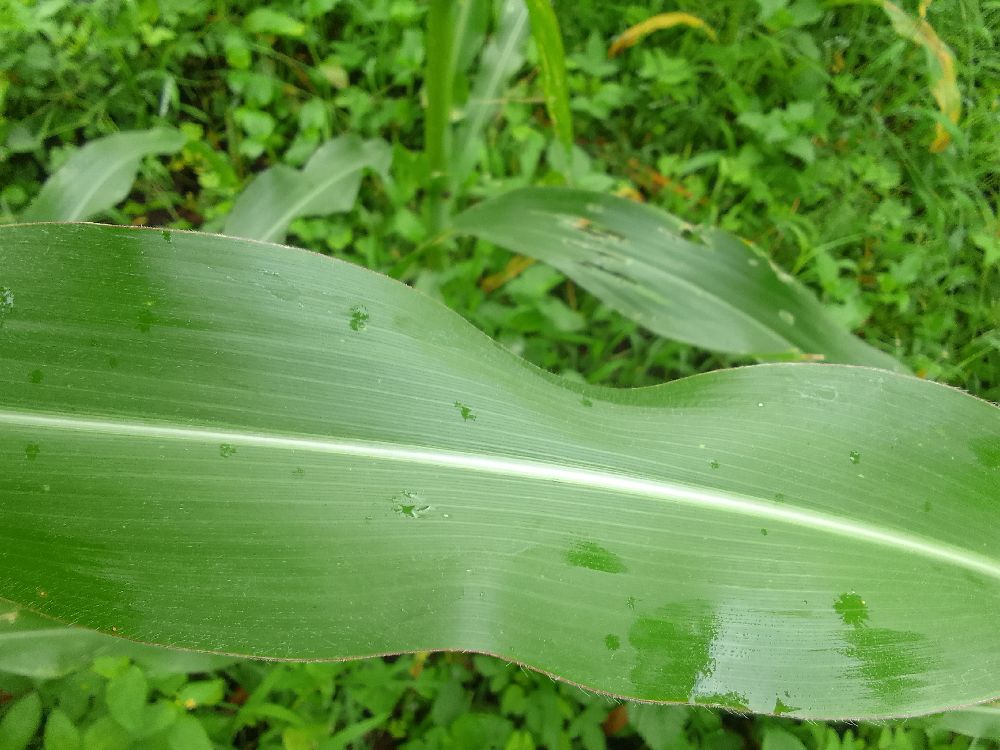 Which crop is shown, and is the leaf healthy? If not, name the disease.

maize, healthy
